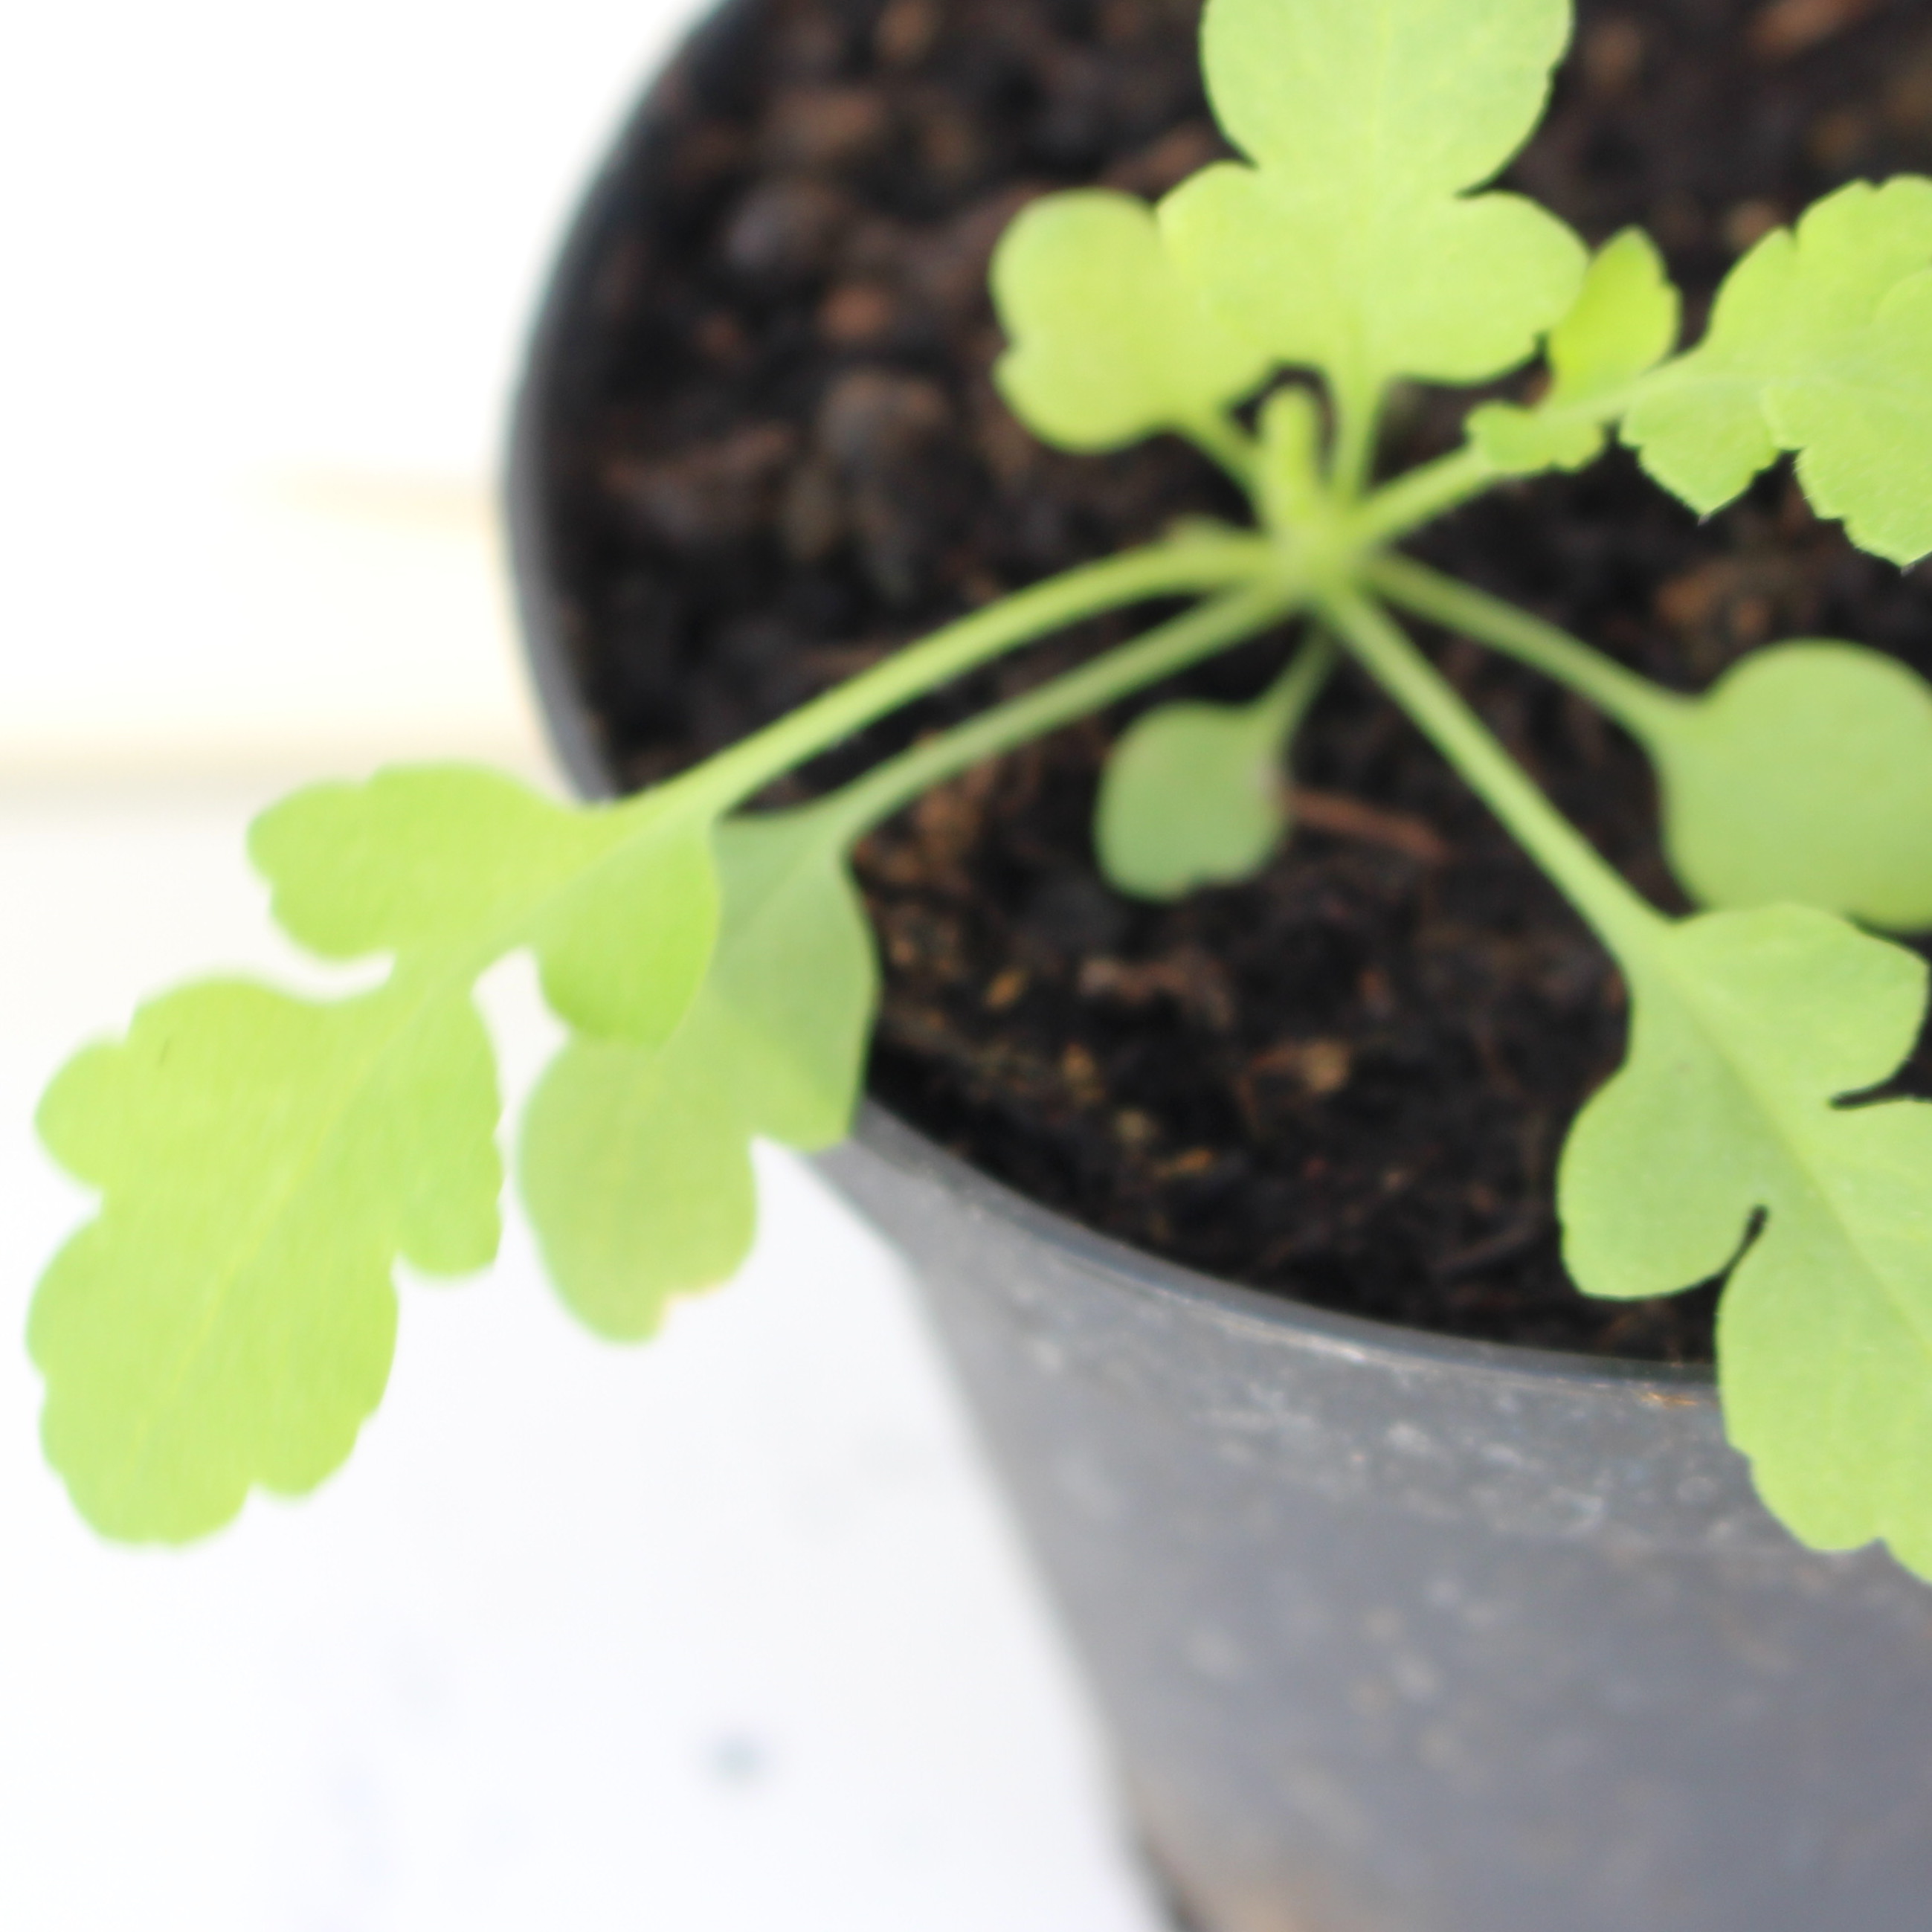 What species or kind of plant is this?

Papaver rhoeas
